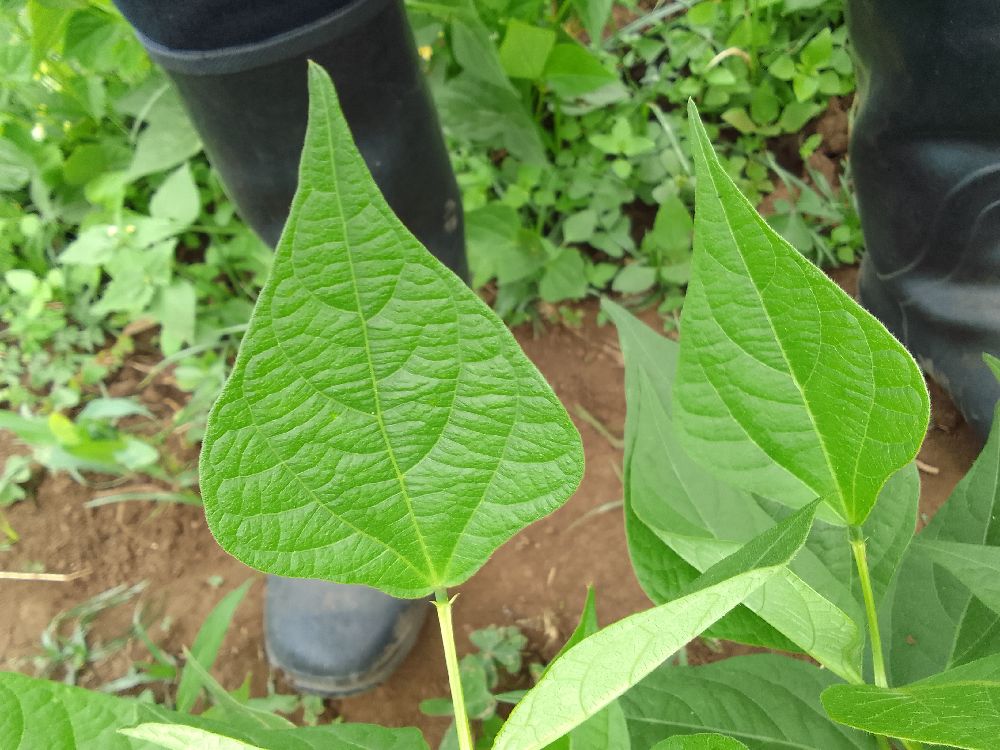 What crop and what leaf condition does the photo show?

common bean, healthy
